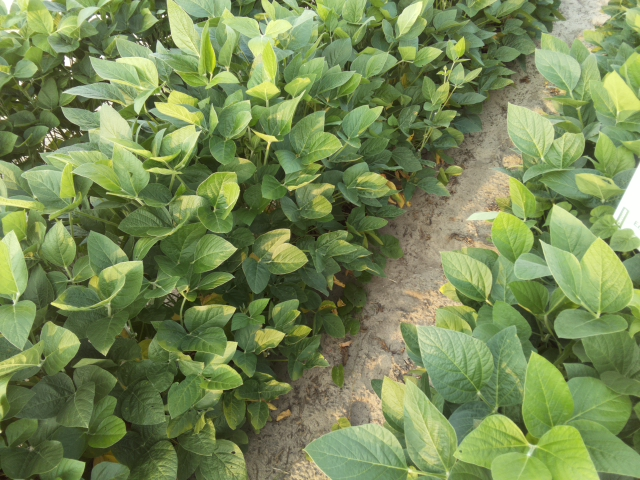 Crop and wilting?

soybean, leaves with no wilting
